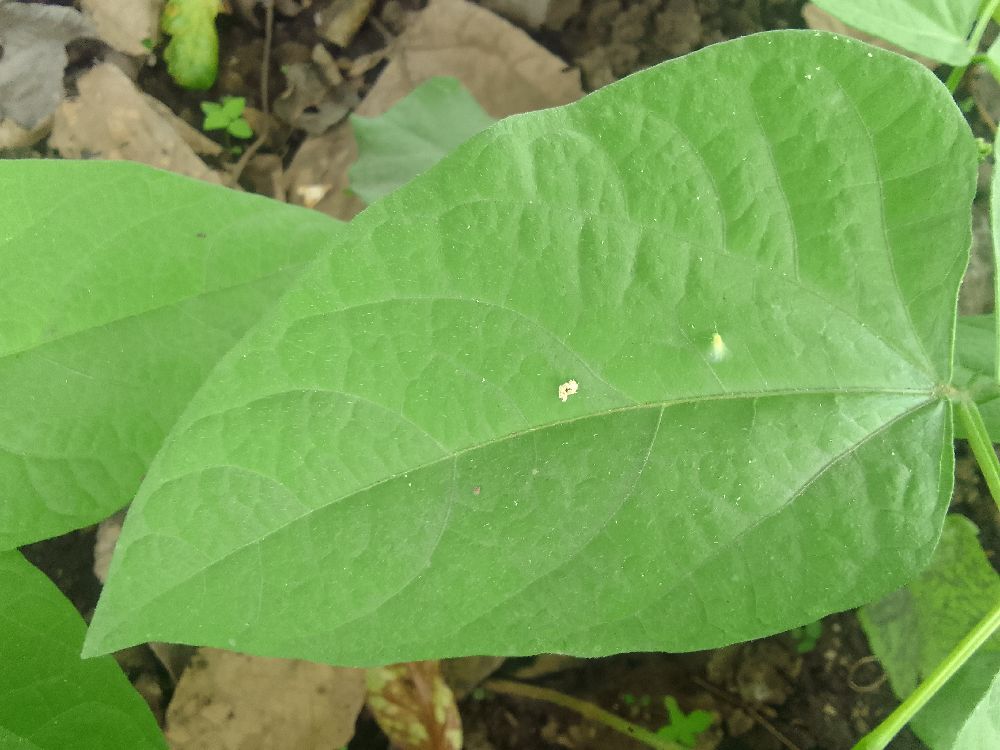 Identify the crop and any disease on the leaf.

common bean, healthy
